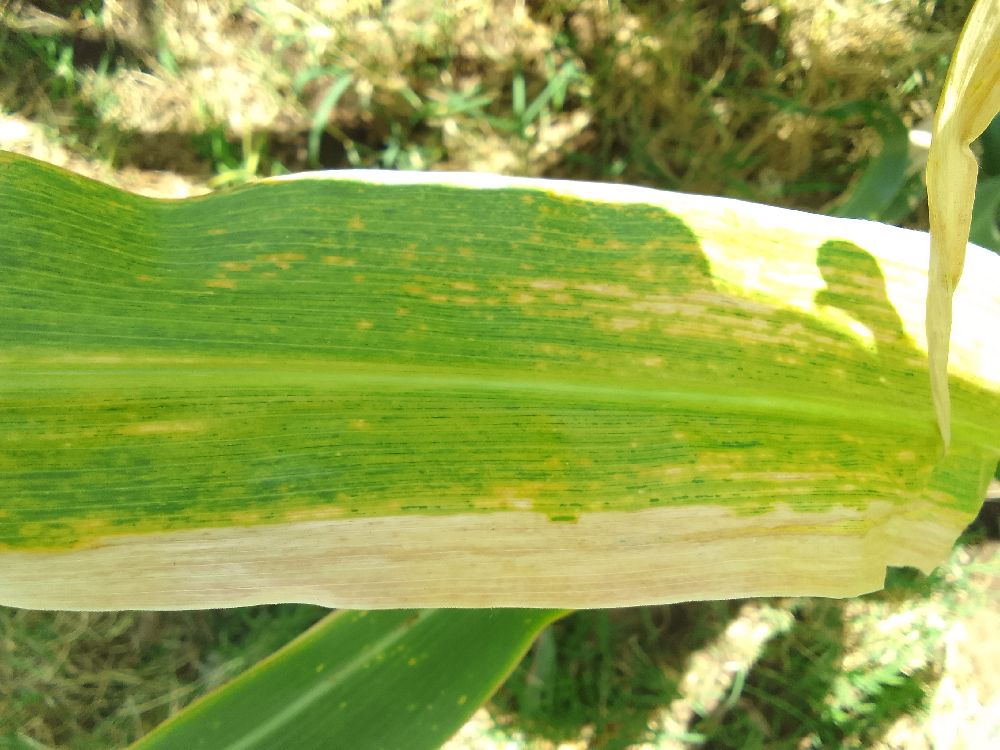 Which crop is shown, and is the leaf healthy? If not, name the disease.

maize, maize lethal necrosis
